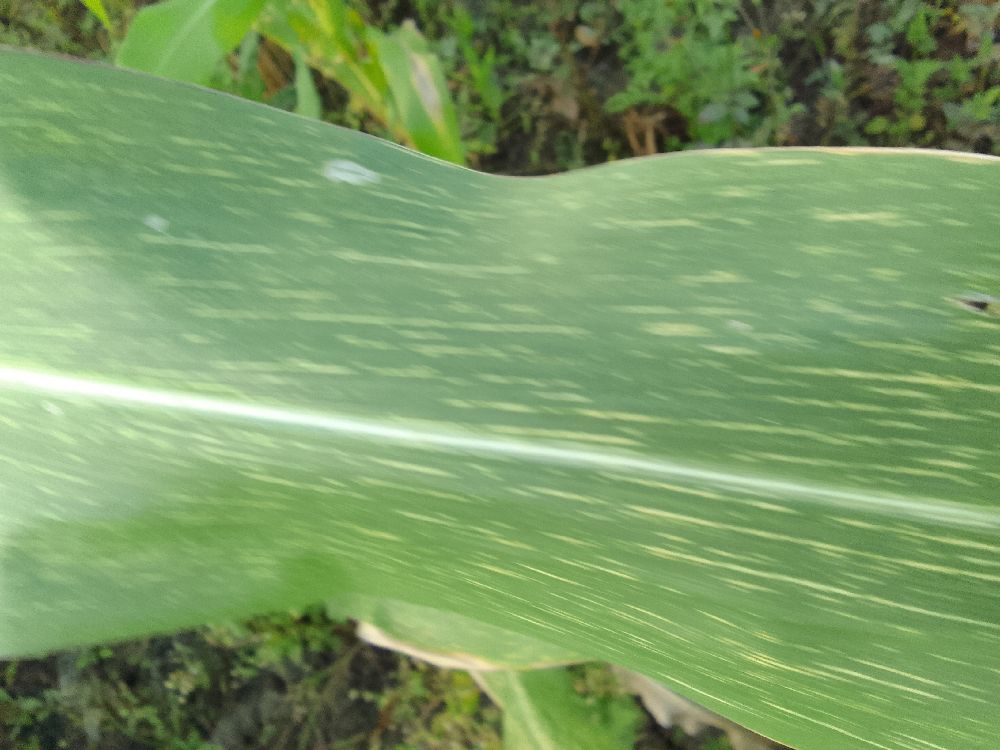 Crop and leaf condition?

maize, maize streak virus
